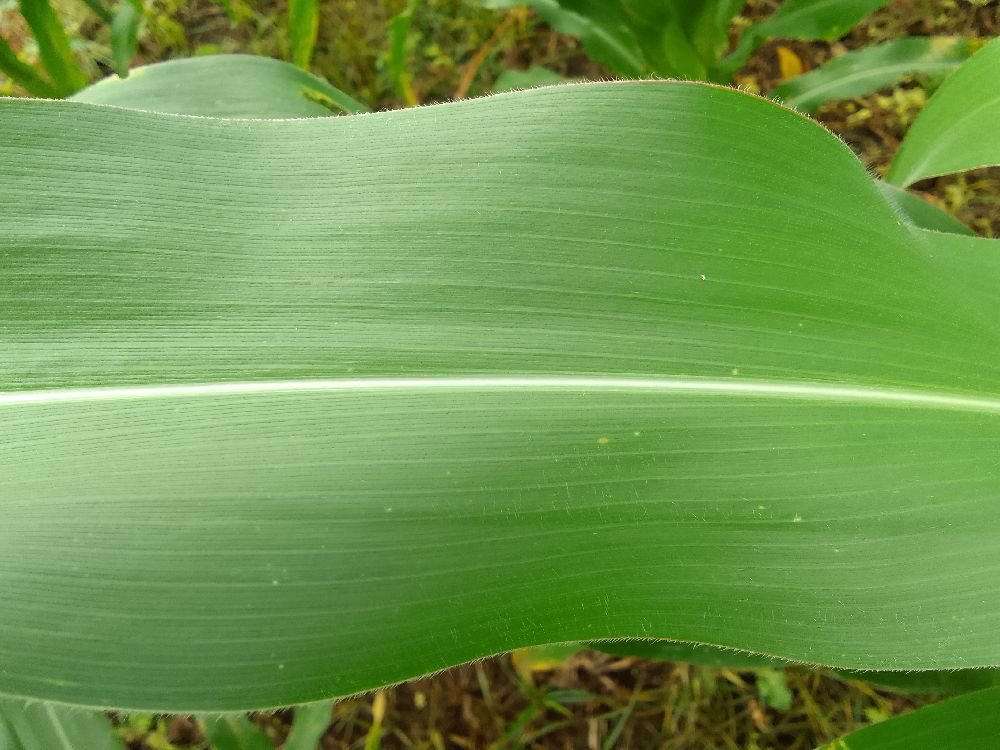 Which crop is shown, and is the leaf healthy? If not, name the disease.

maize, healthy
